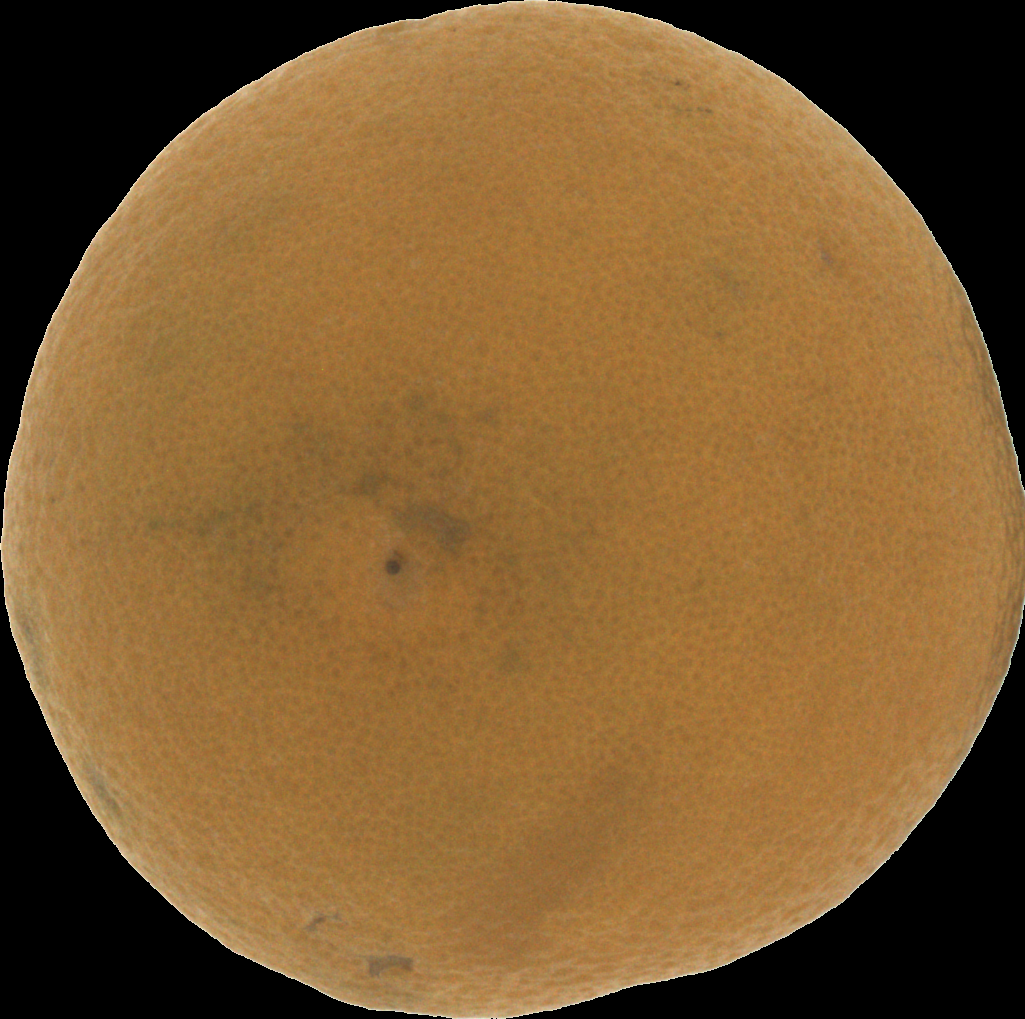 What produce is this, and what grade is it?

orange, bad
